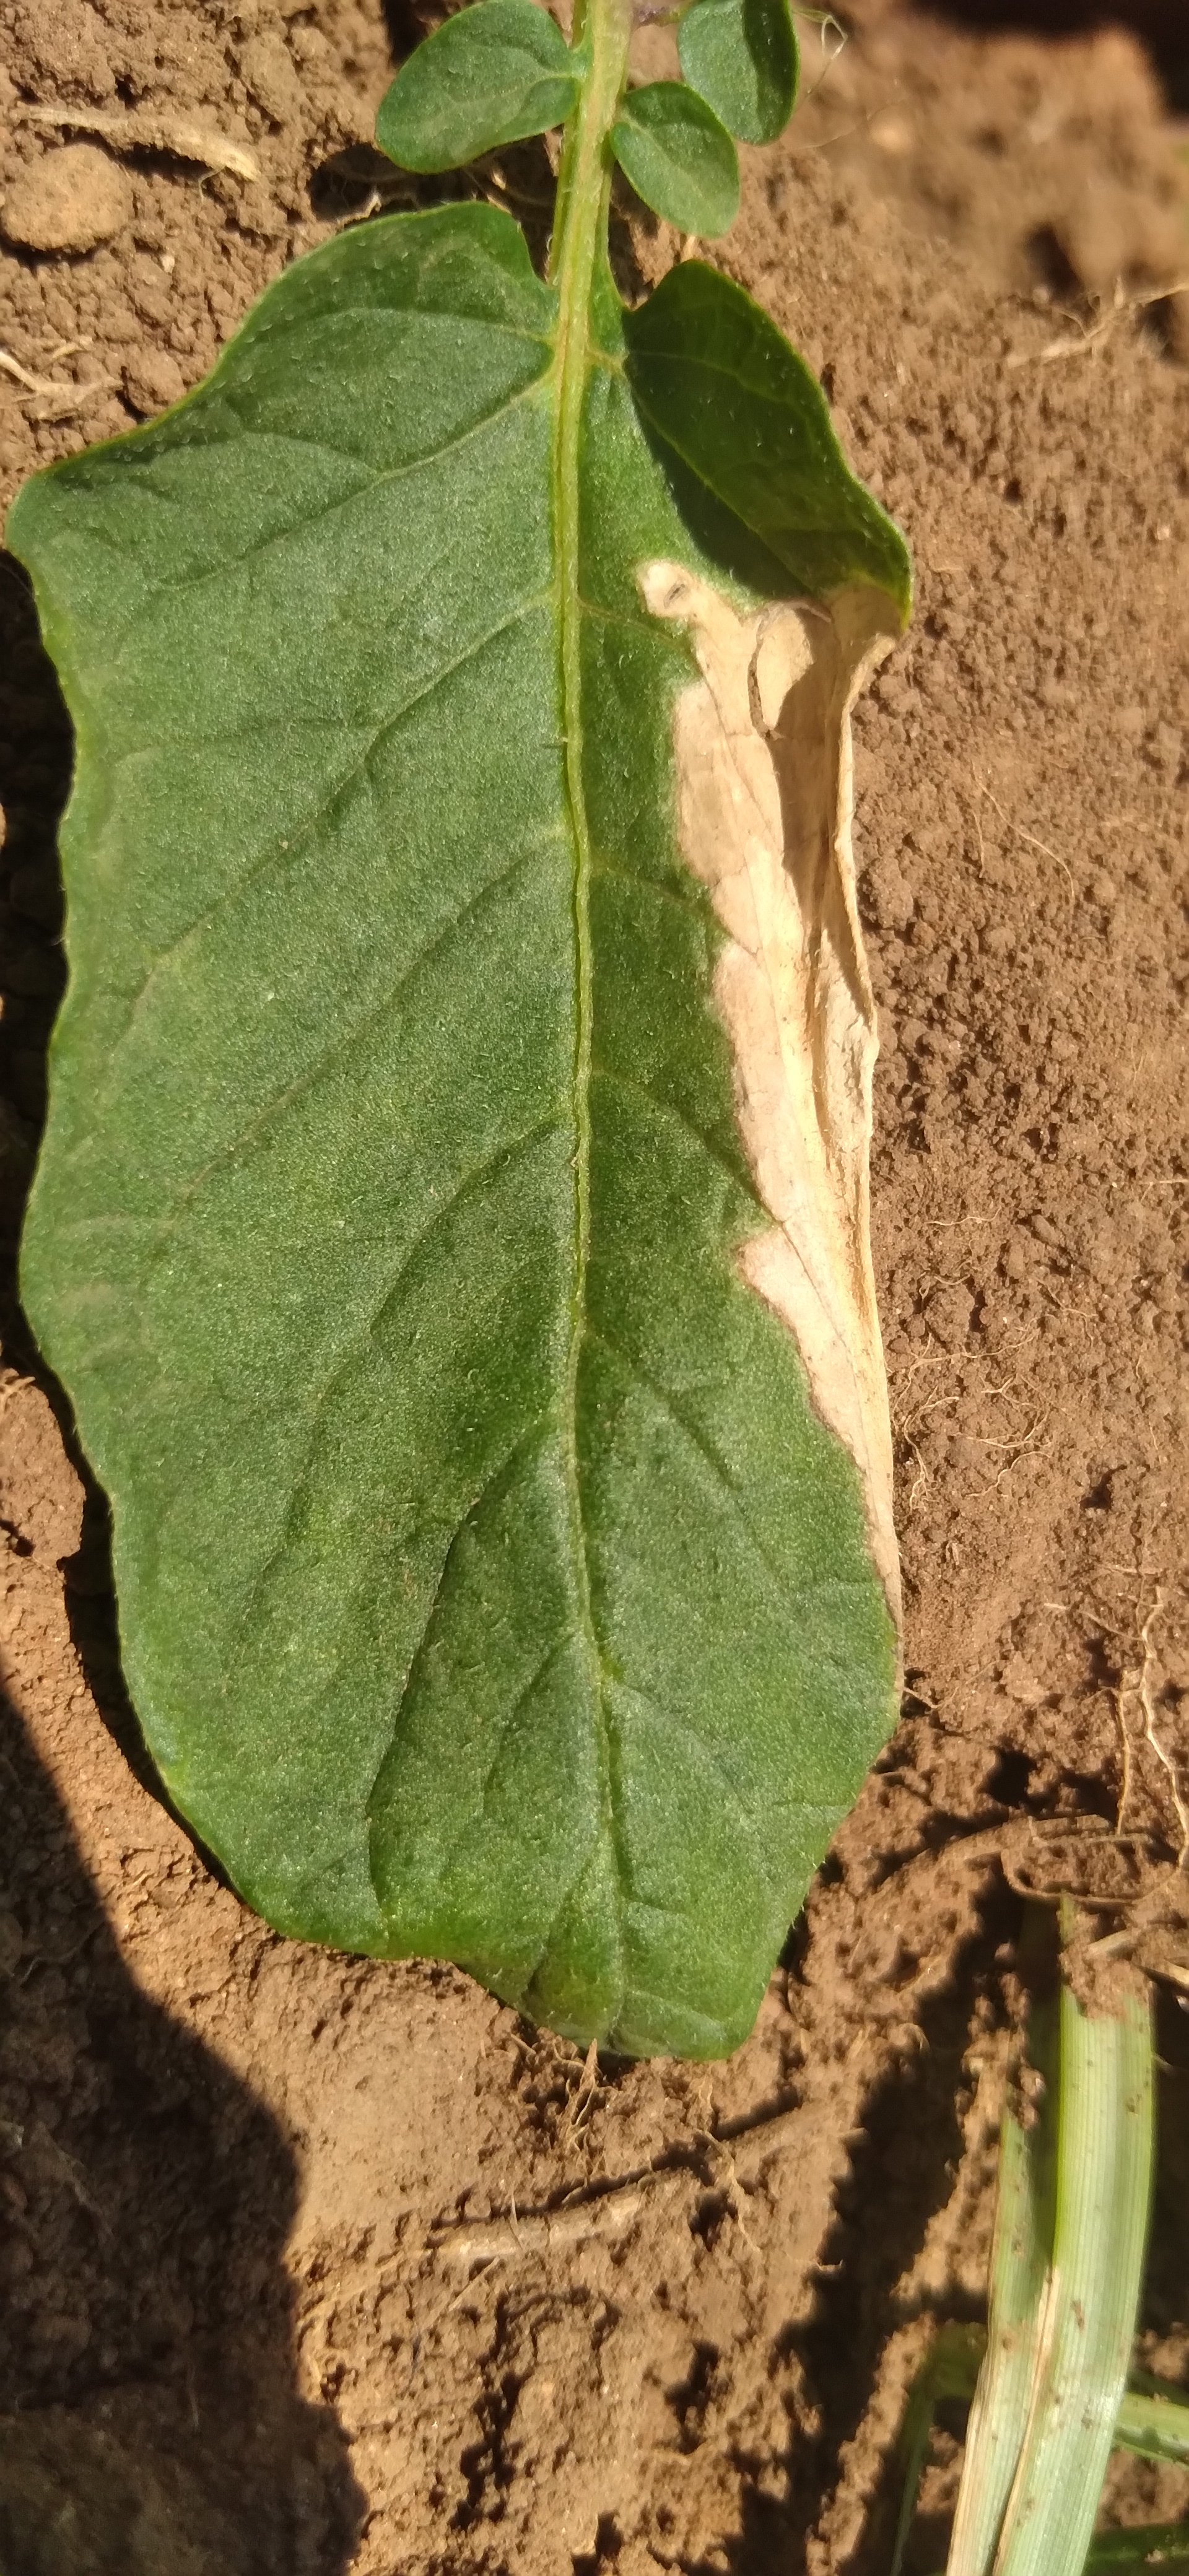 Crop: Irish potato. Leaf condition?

early blight
